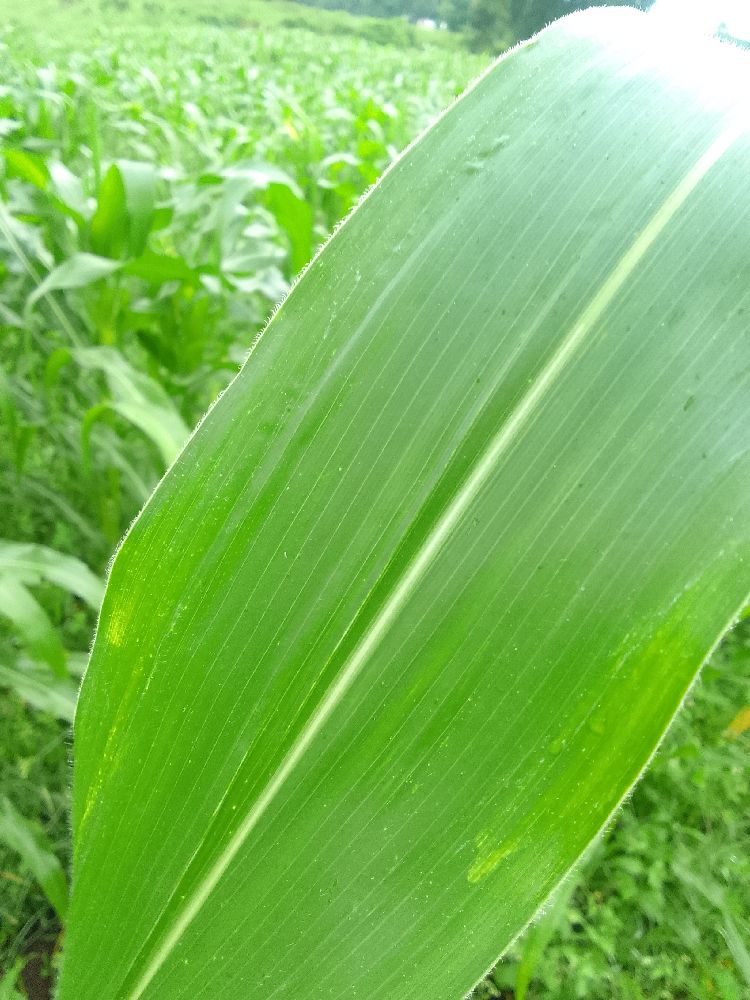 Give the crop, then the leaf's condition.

maize, healthy
